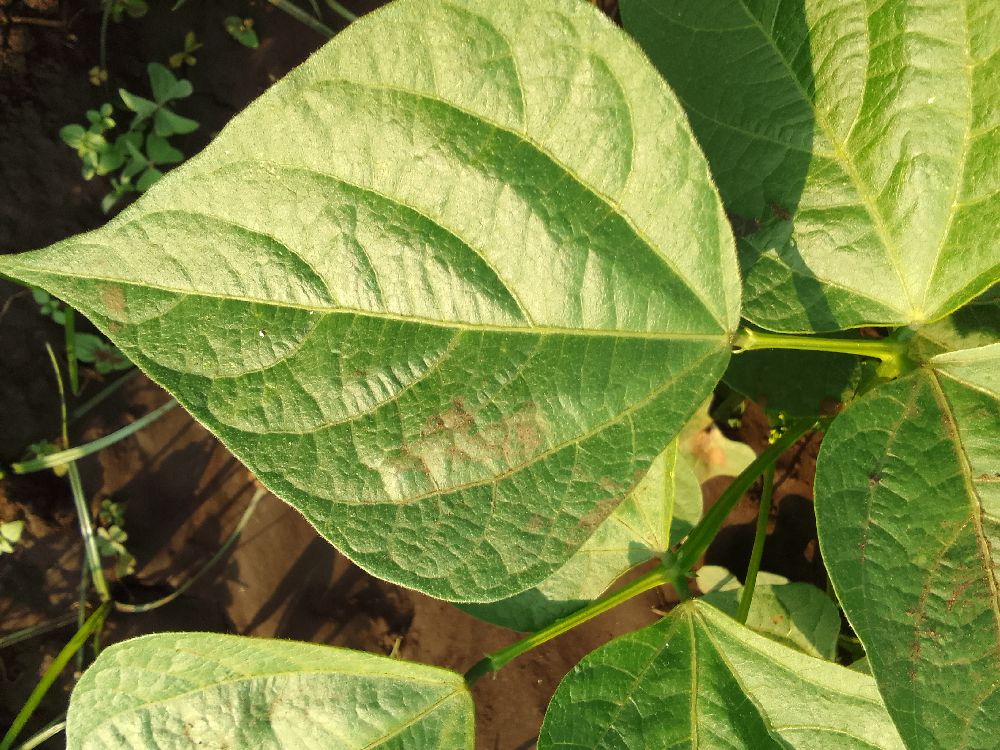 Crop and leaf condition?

common bean, healthy
